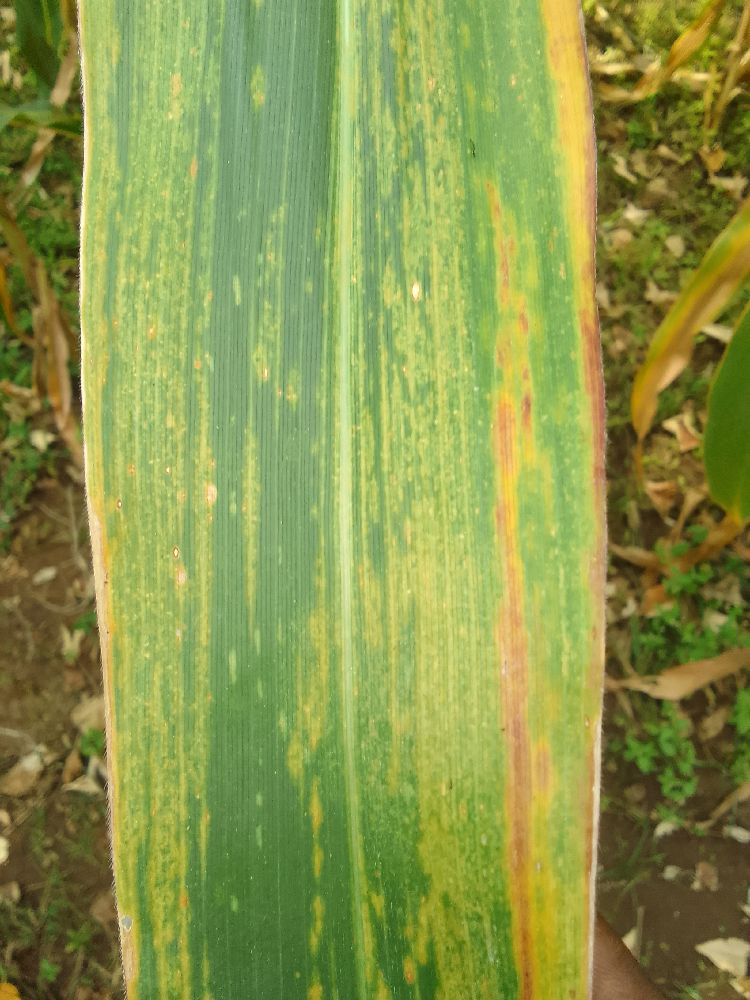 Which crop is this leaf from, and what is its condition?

maize, maize lethal necrosis
